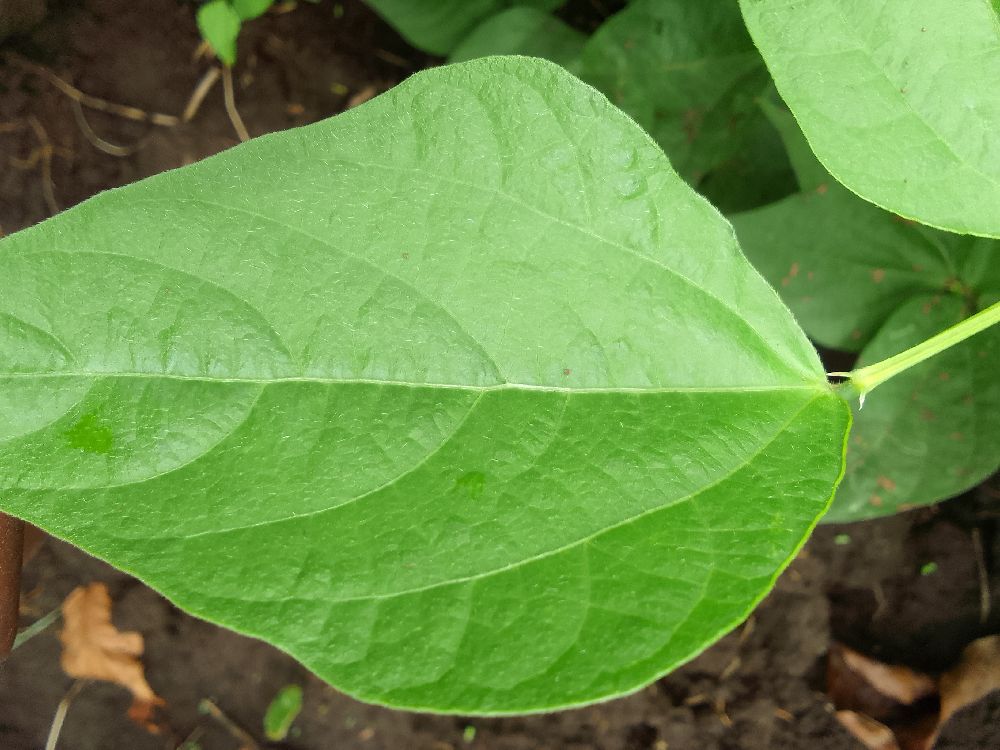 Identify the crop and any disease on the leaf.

common bean, healthy
